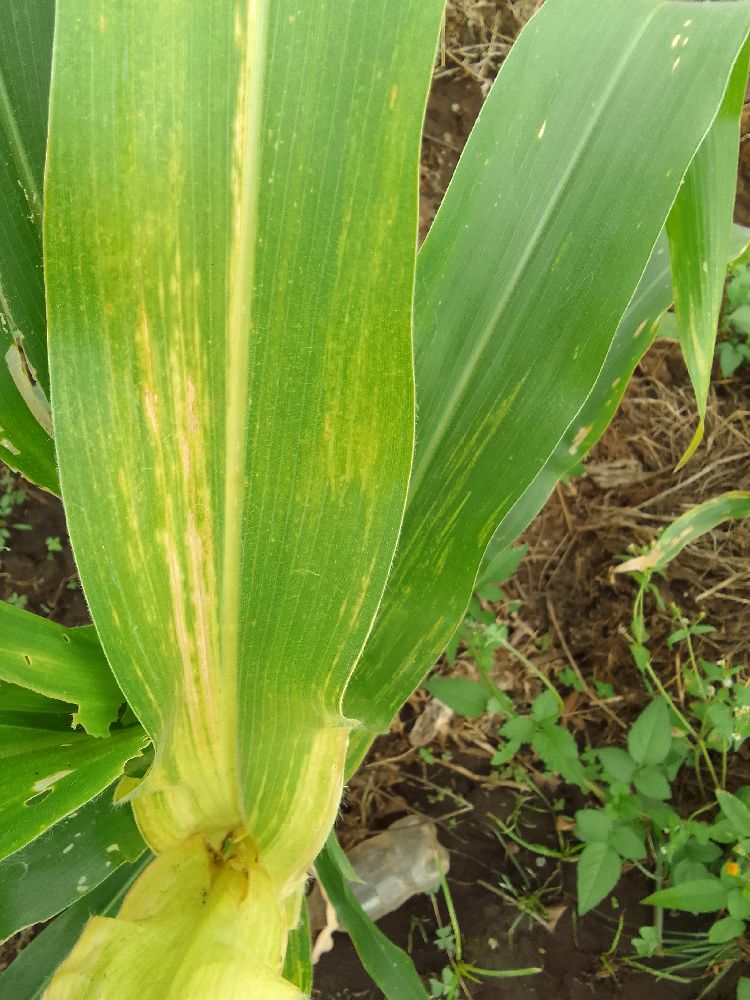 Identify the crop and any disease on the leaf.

maize, maize lethal necrosis
